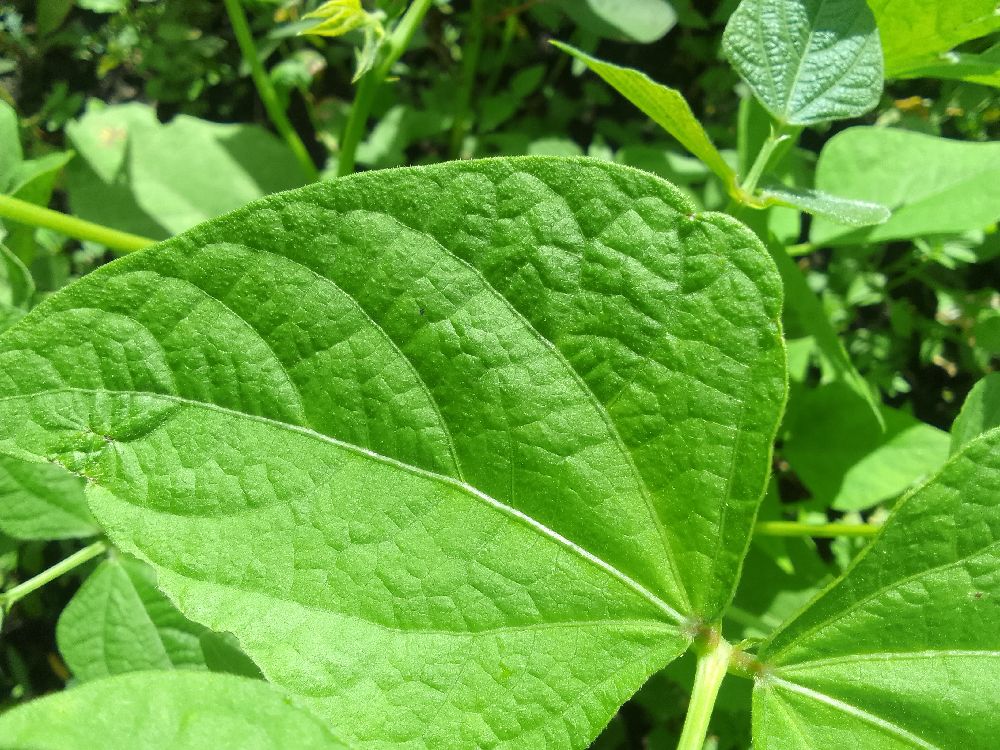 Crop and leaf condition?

common bean, healthy
